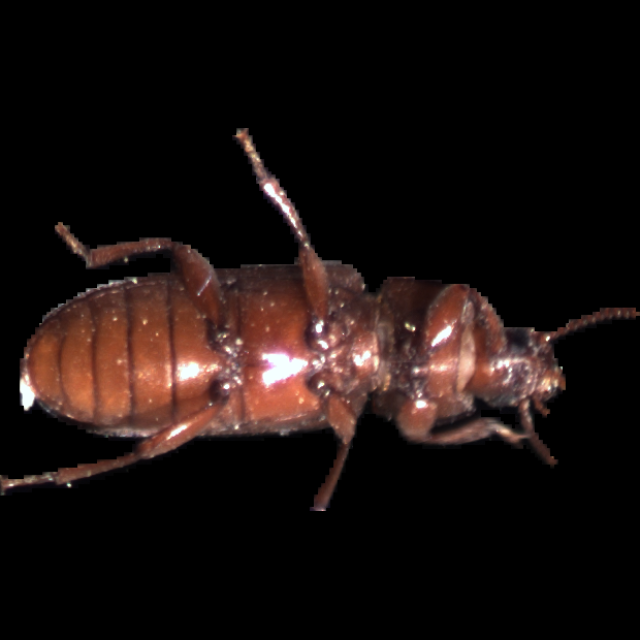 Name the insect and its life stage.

mealworm beetle
